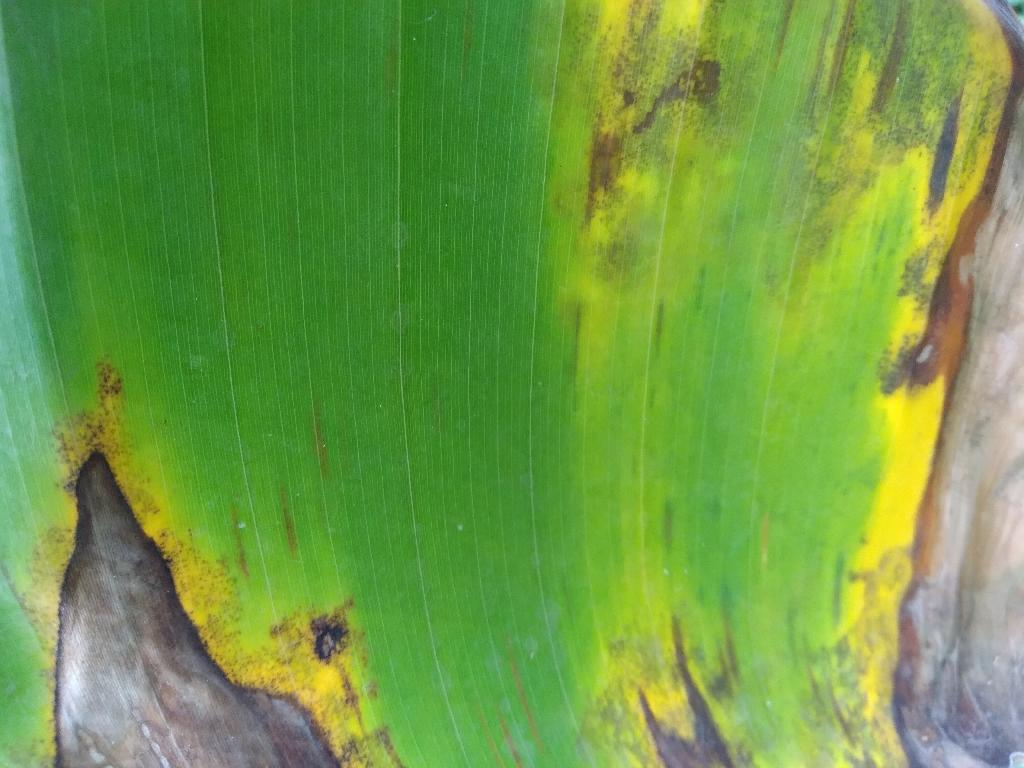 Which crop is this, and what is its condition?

banana, black sigatoka
